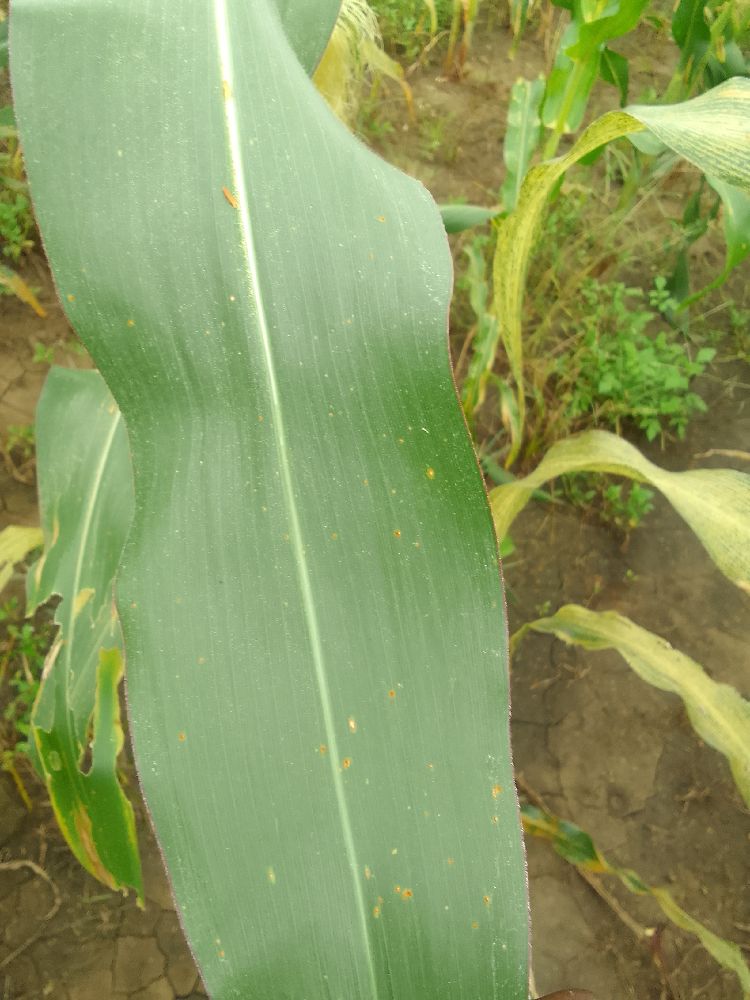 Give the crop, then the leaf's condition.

maize, healthy
